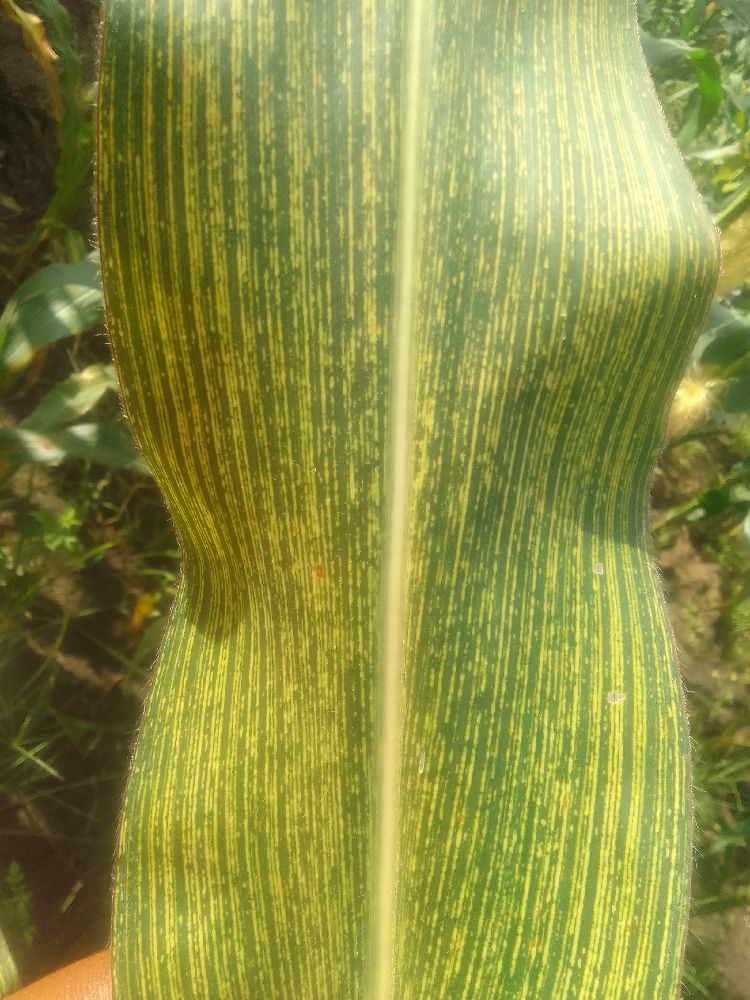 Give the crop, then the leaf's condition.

maize, maize streak virus
